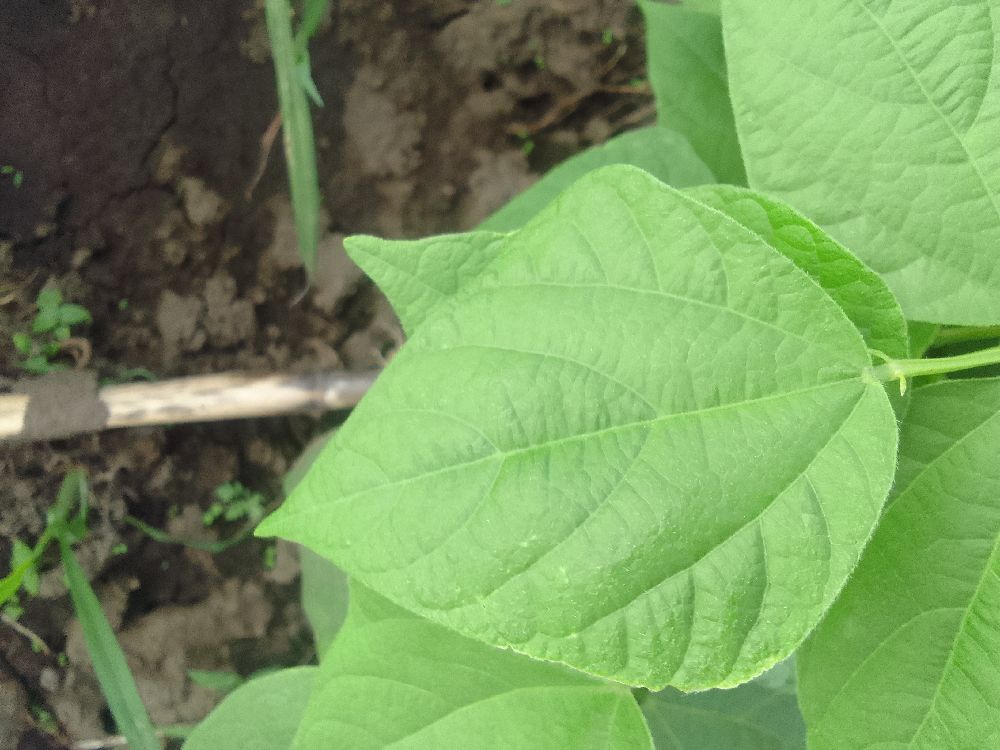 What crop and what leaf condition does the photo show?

common bean, healthy
